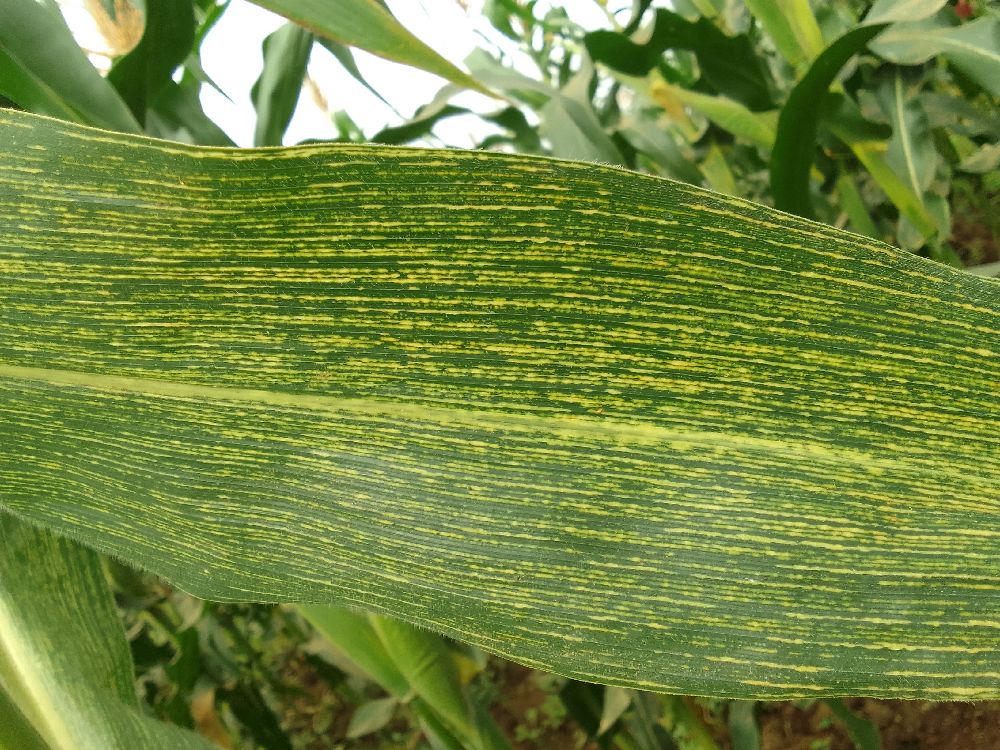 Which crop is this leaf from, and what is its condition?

maize, maize streak virus
